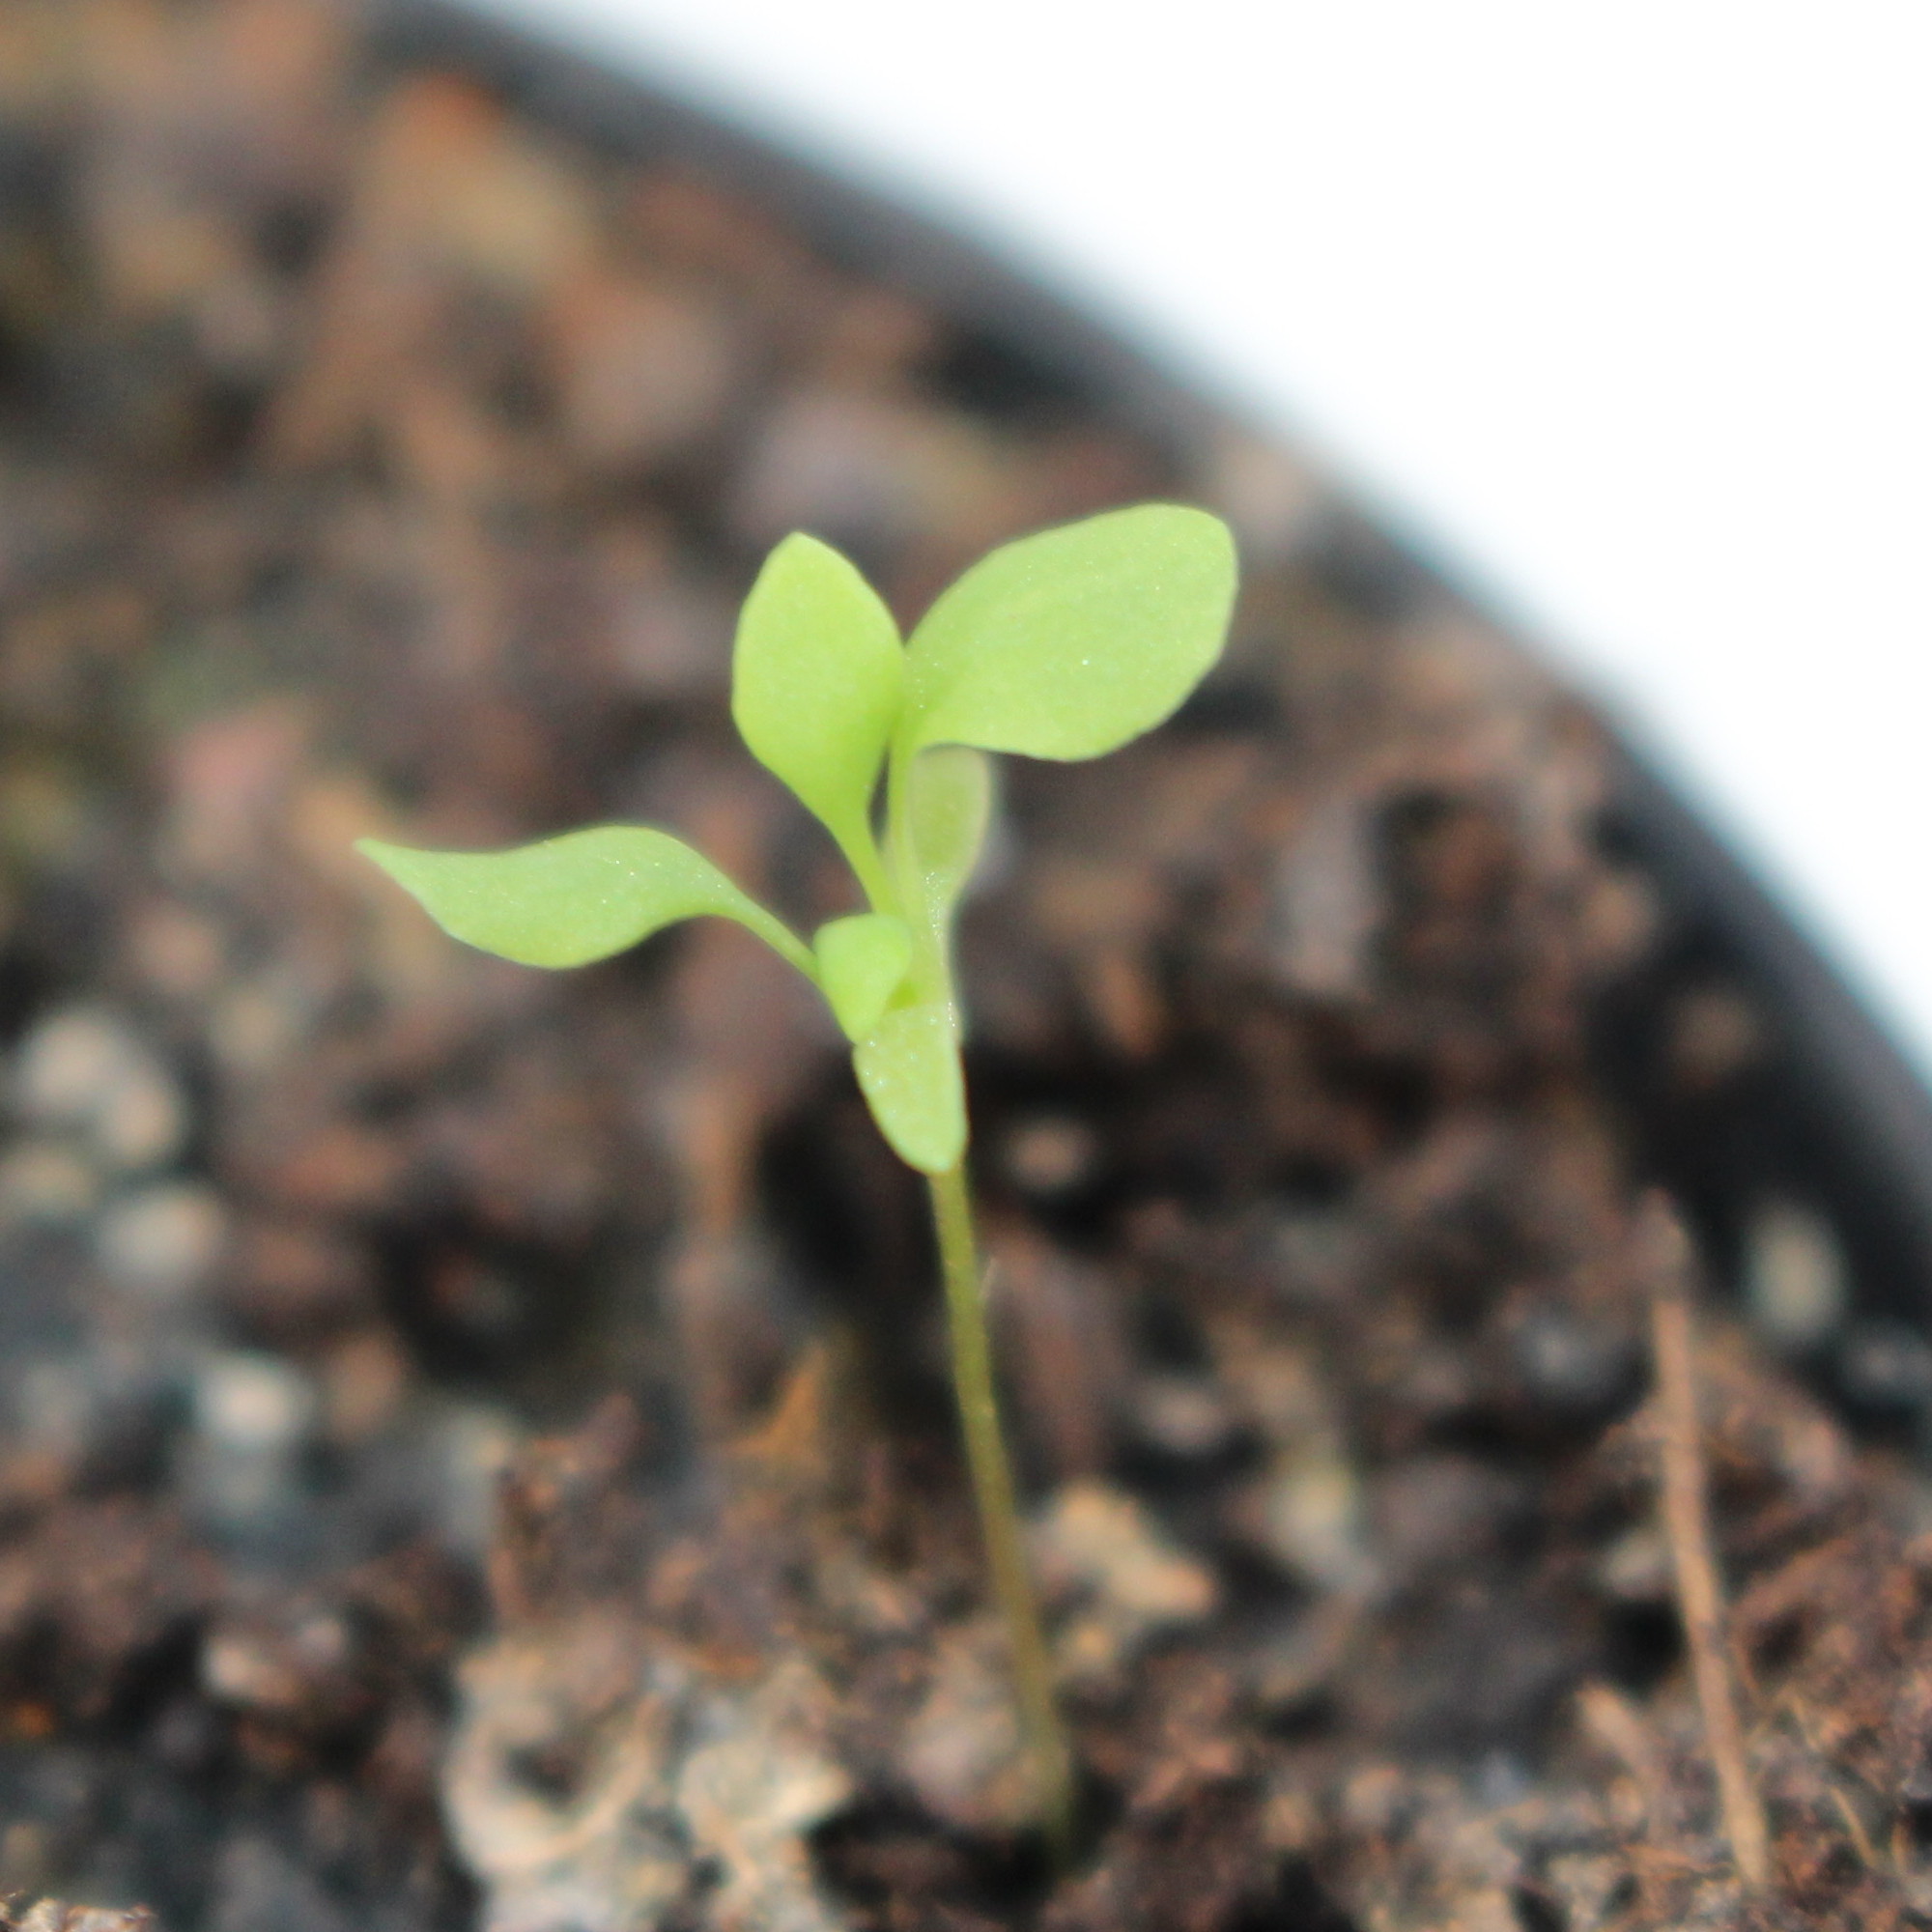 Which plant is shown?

Papaver rhoeas
